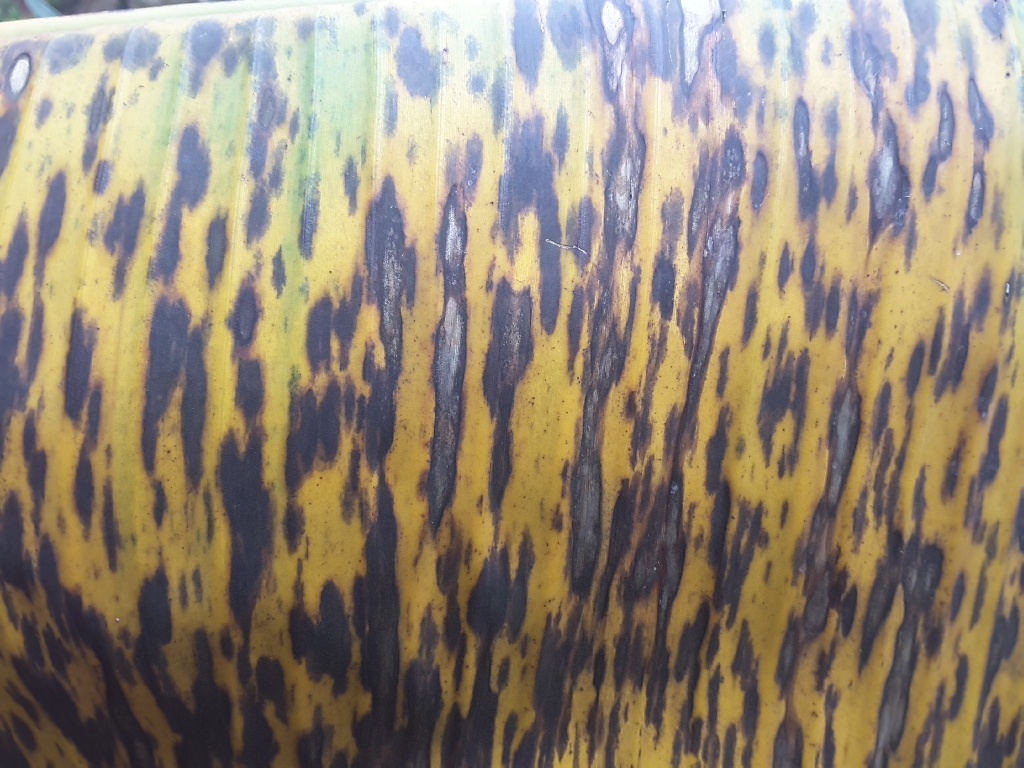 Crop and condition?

banana, black sigatoka
